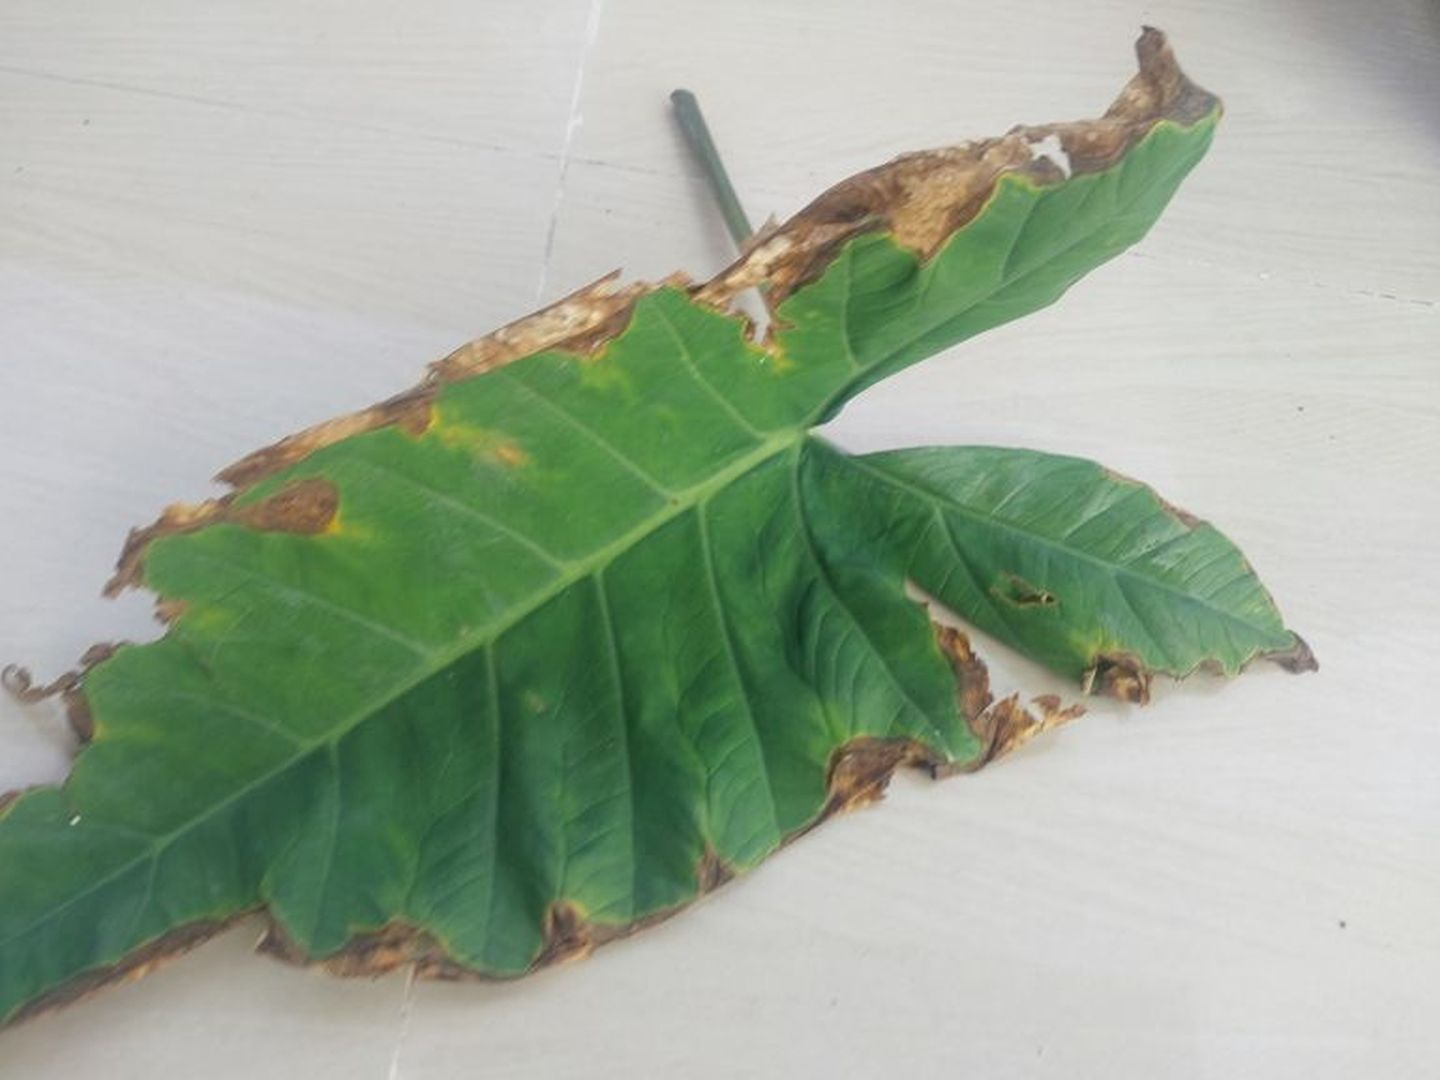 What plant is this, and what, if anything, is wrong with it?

taro, leaf blight
